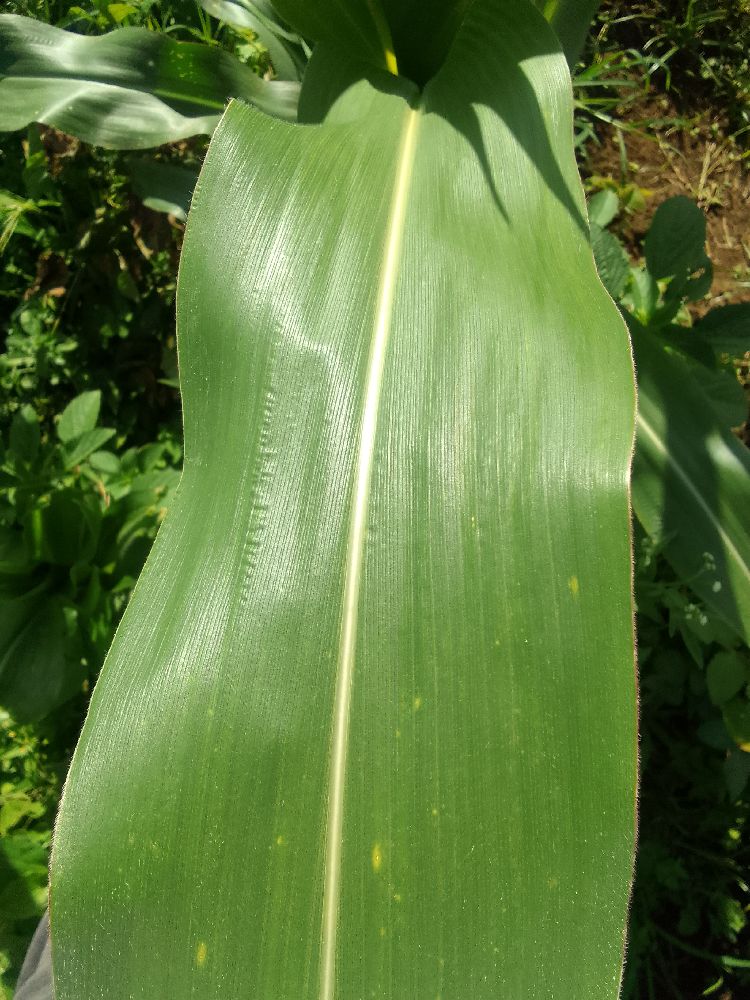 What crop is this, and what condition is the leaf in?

maize, healthy
